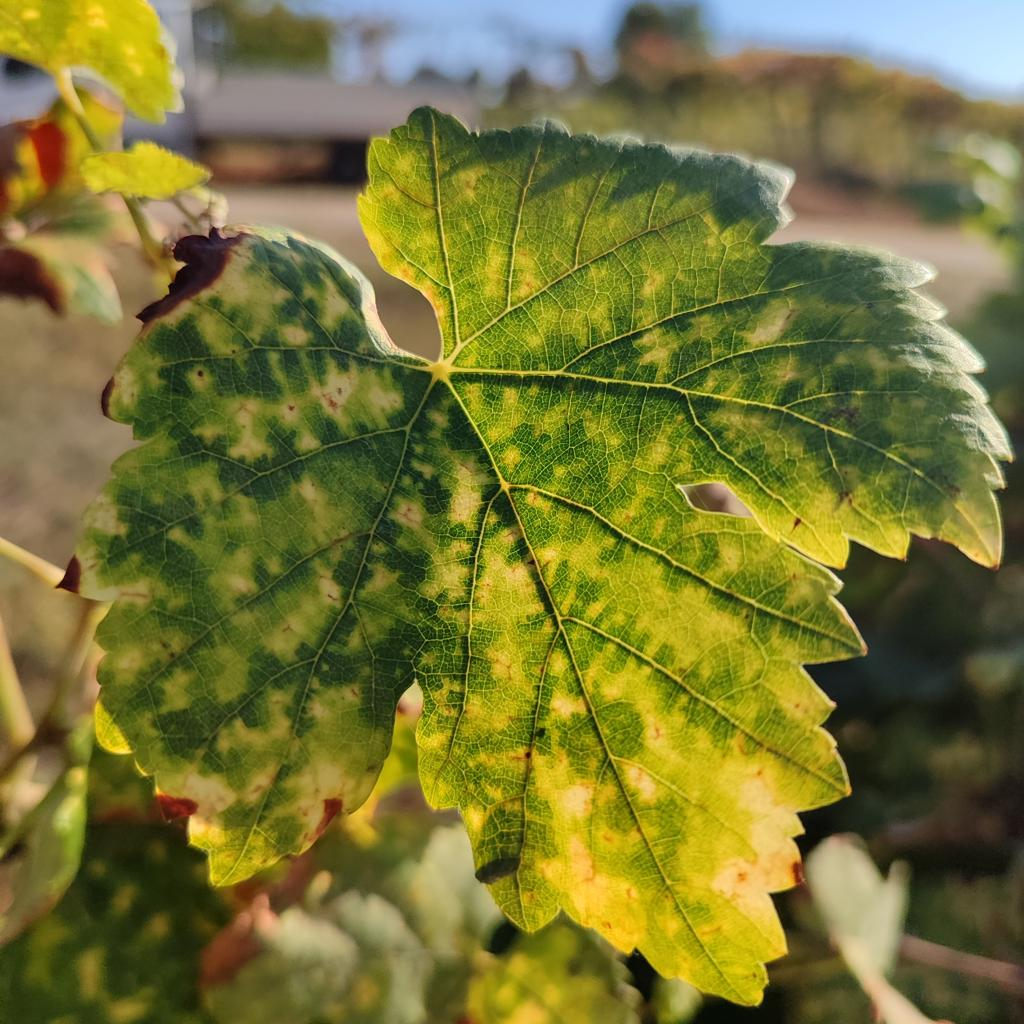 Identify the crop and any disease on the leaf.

grapevine, esca complex
